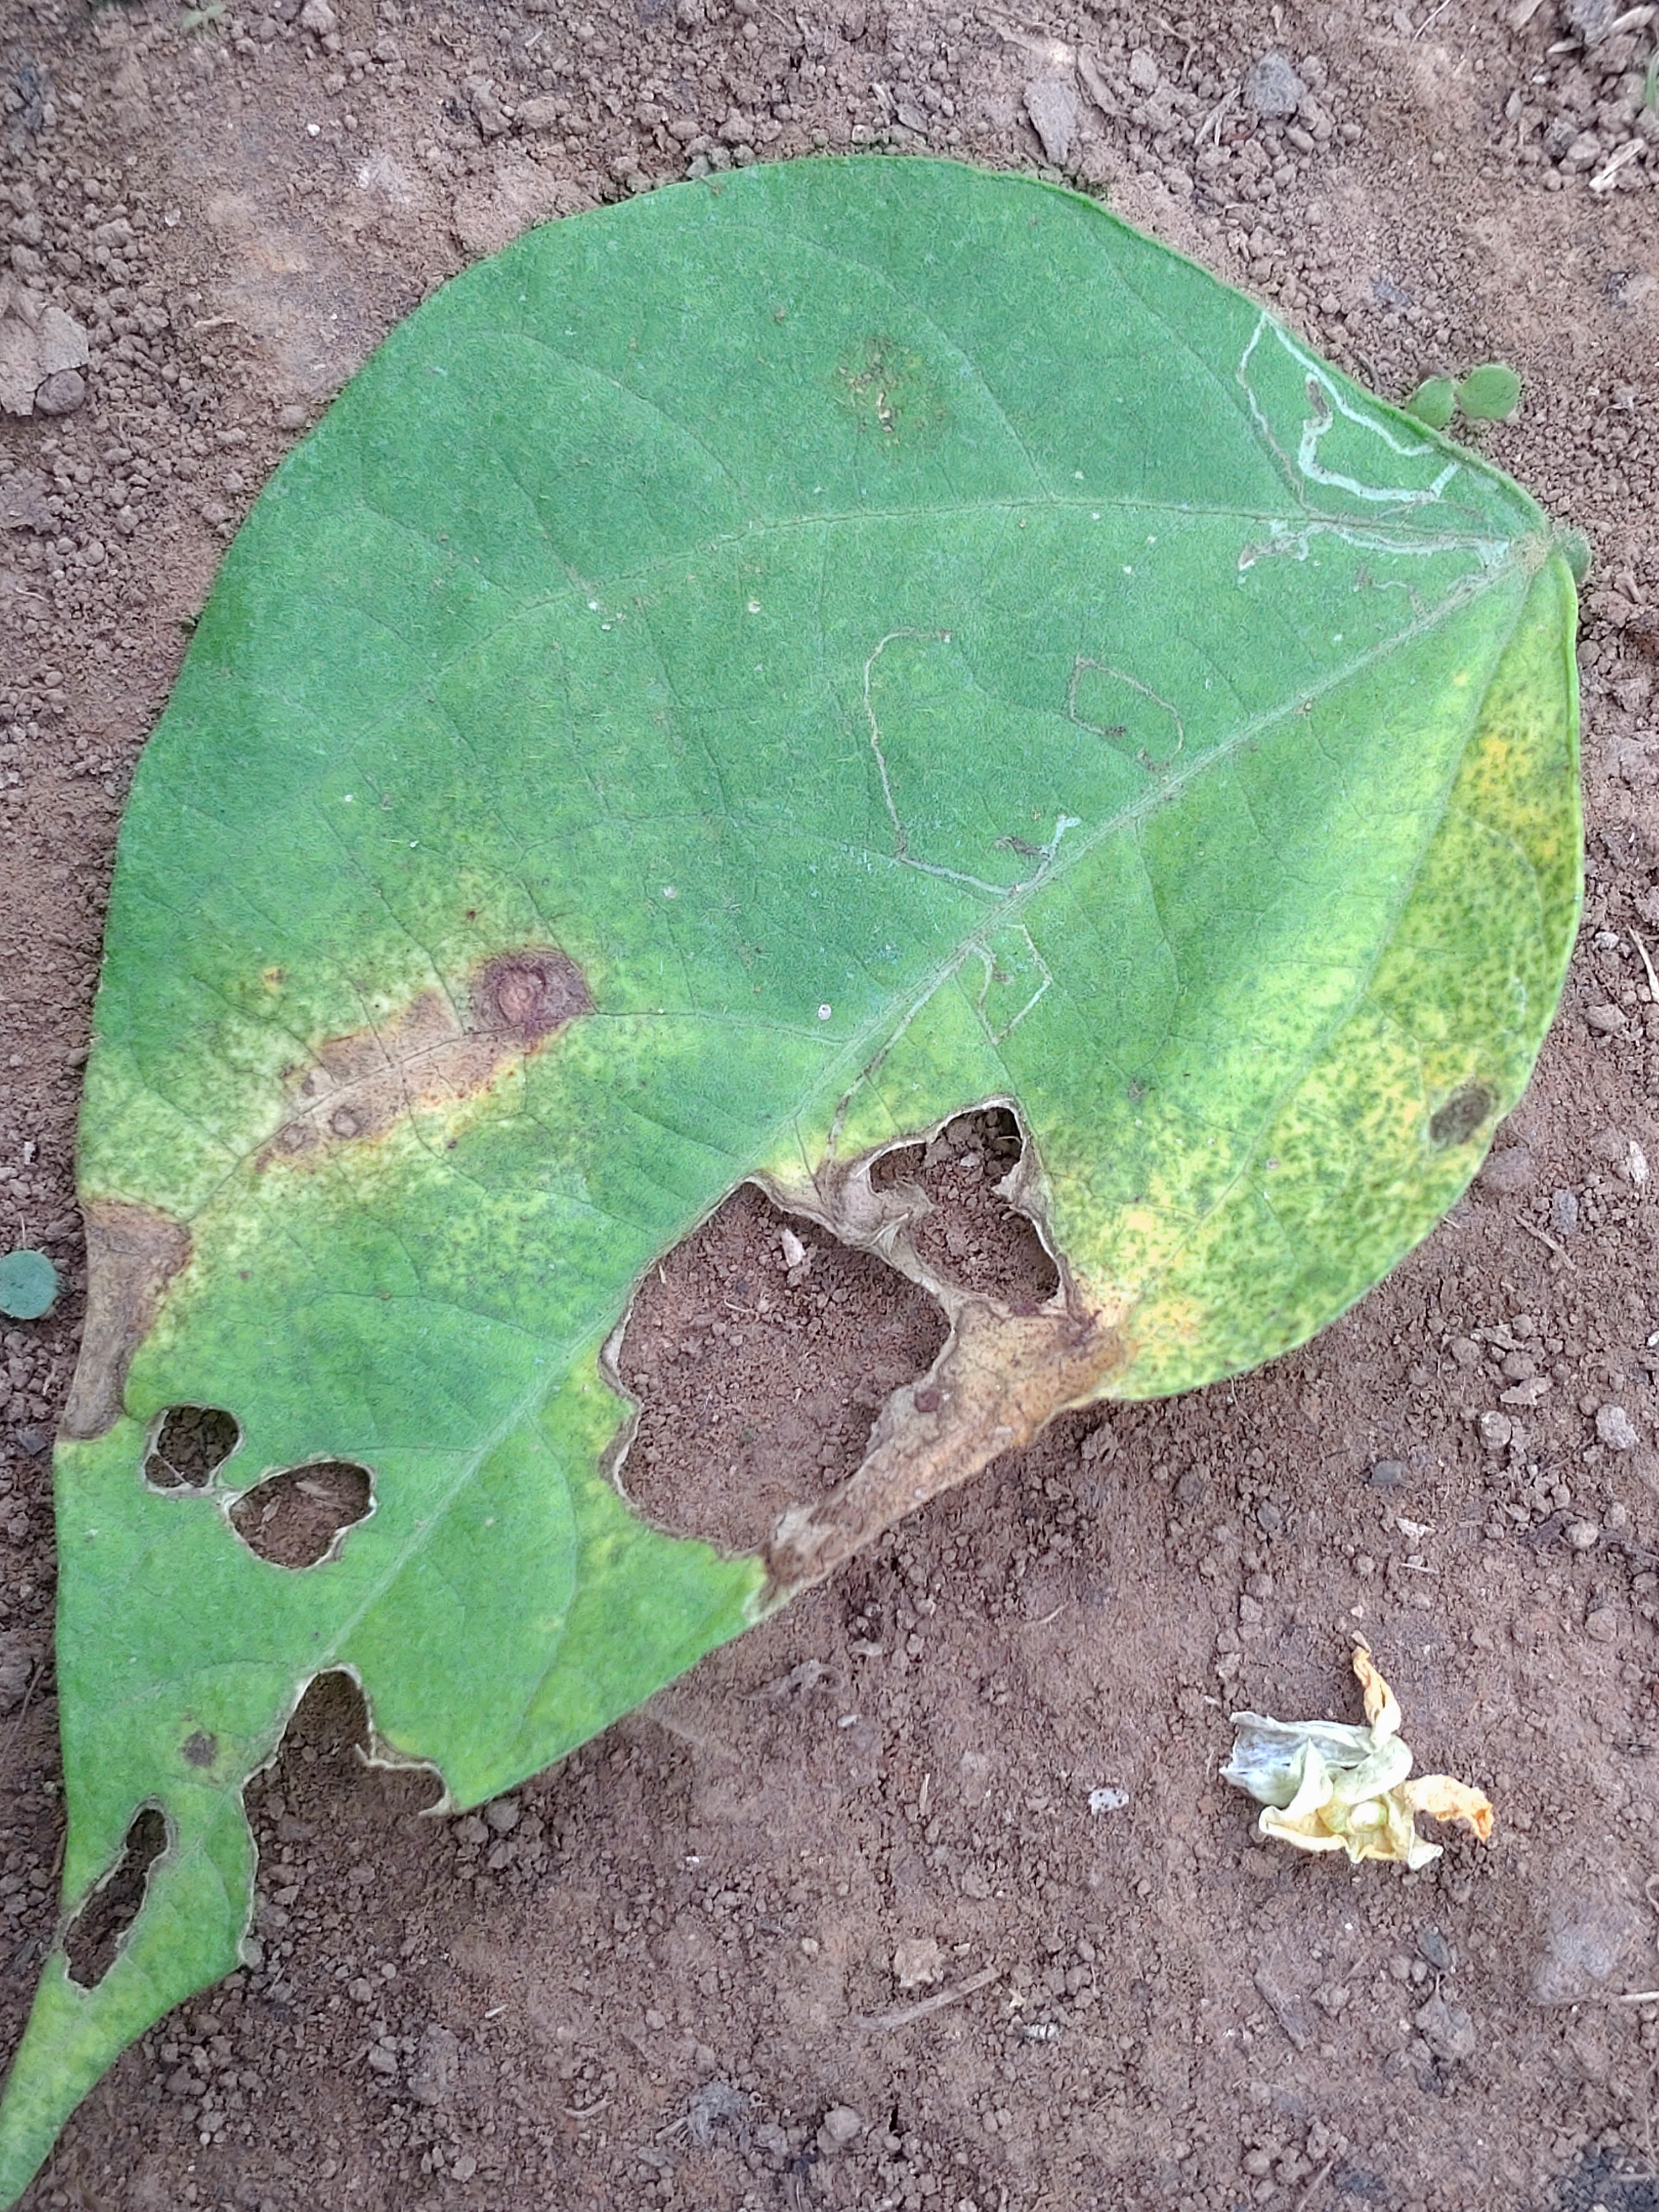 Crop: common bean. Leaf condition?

anthracnose
